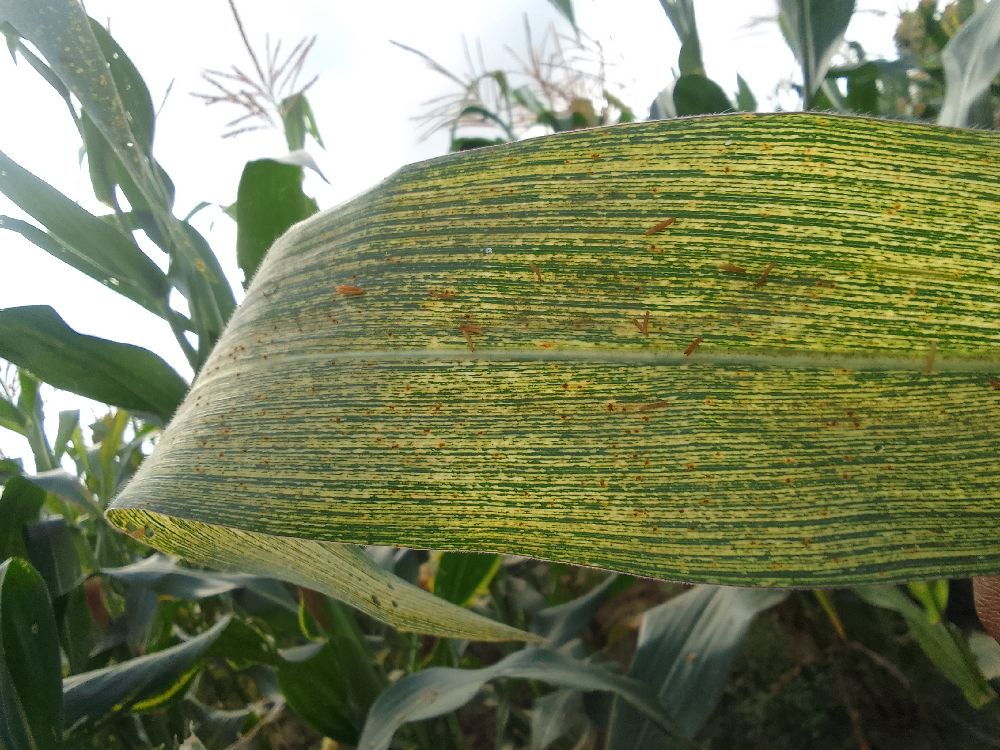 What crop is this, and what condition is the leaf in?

maize, maize streak virus
